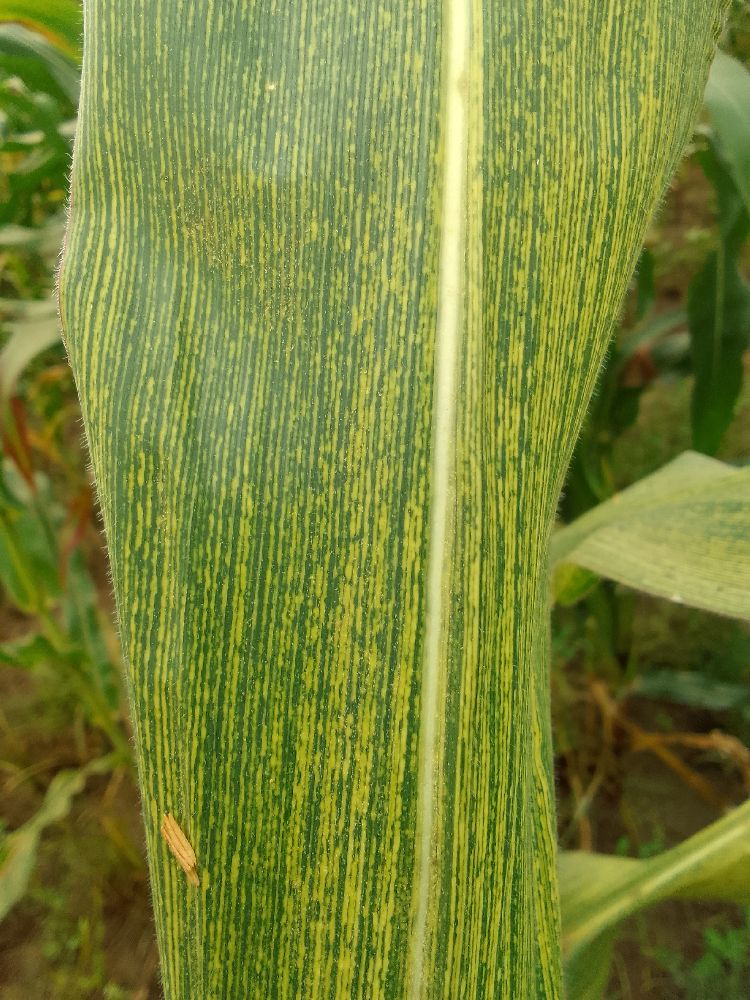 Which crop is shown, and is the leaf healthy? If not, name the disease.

maize, maize streak virus
